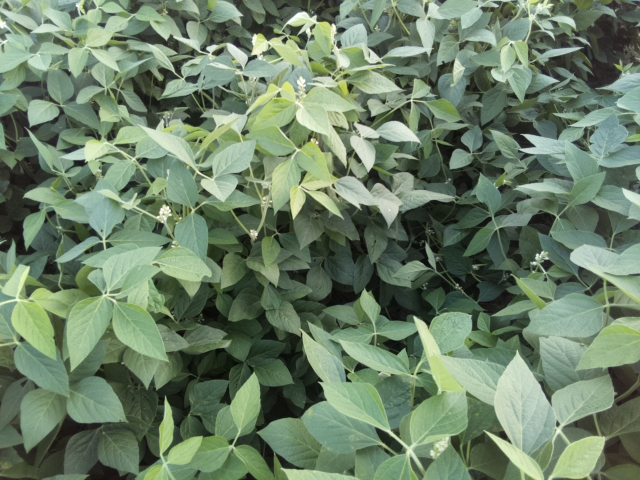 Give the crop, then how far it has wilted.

soybean, leaves with no wilting
